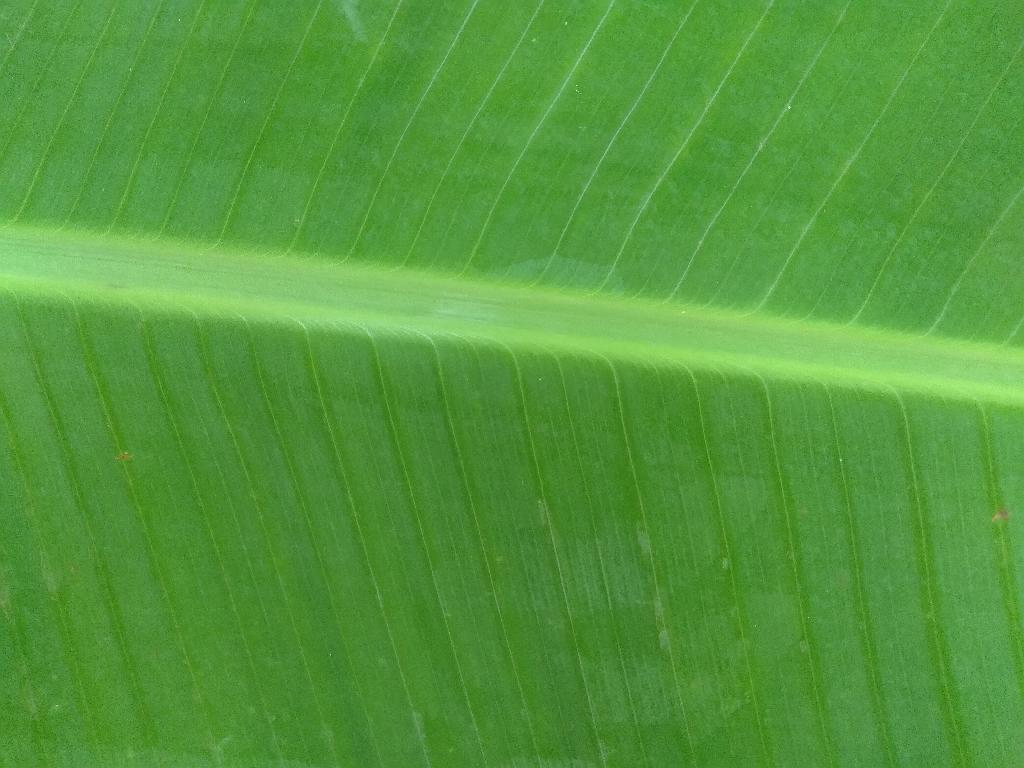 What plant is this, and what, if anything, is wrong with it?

banana, healthy
